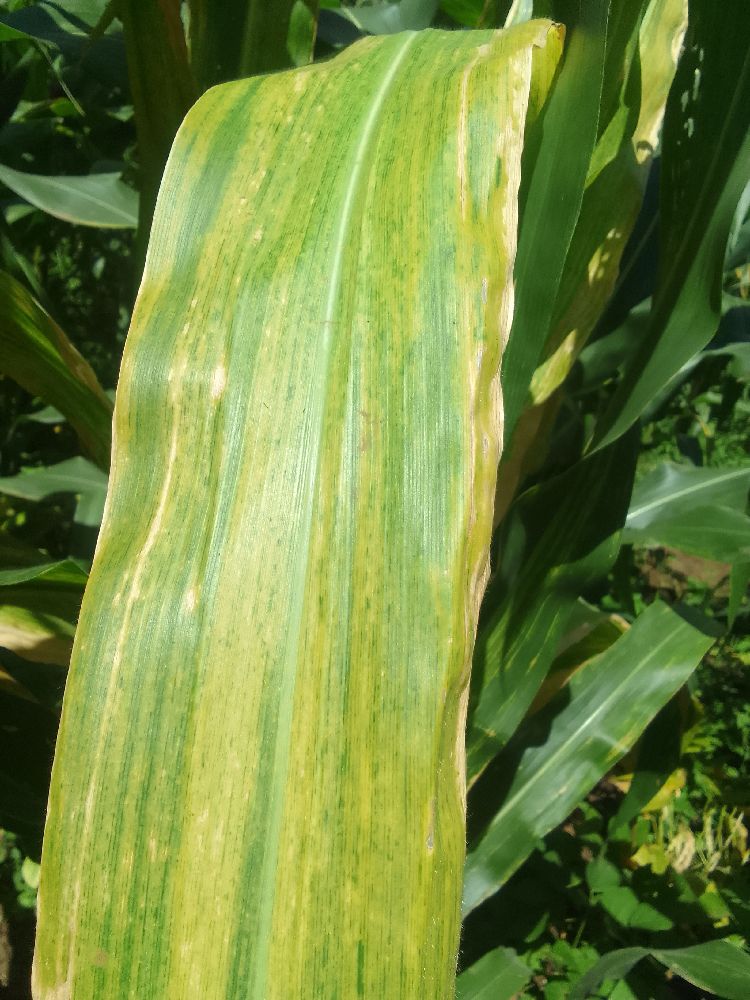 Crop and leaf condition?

maize, maize lethal necrosis
